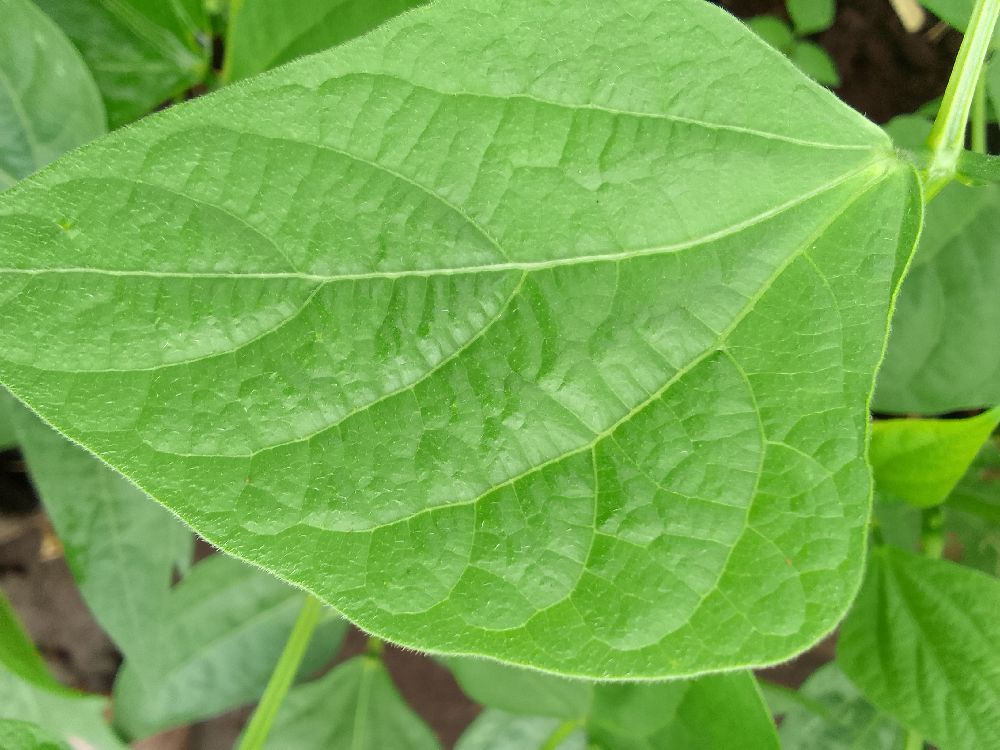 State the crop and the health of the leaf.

common bean, healthy
